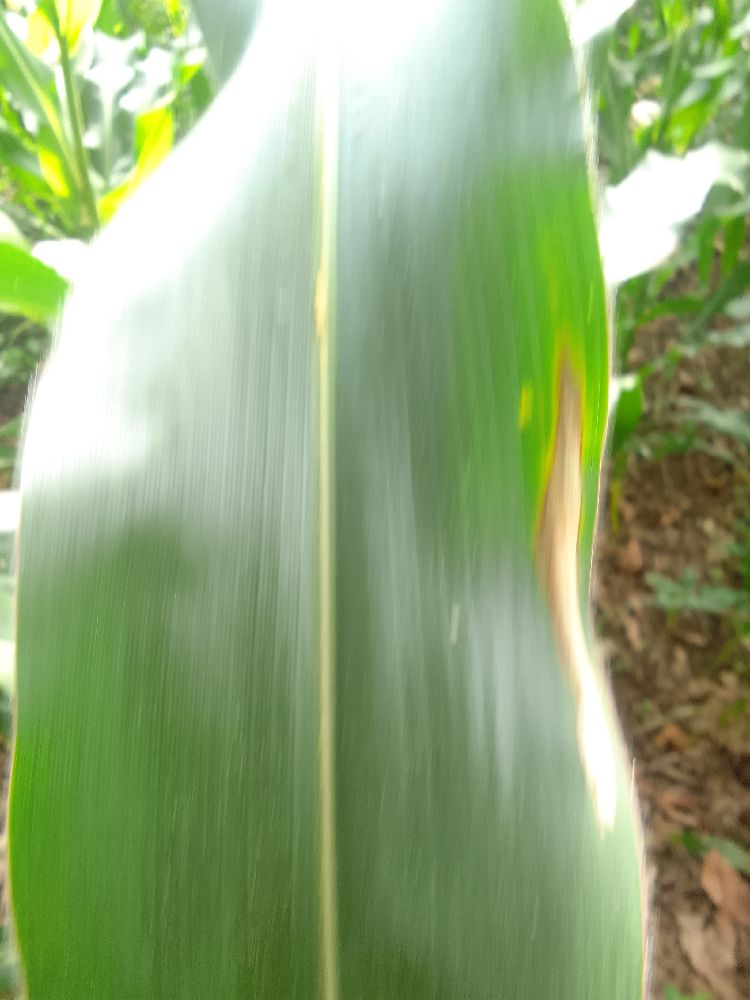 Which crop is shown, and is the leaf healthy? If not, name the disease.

maize, healthy
